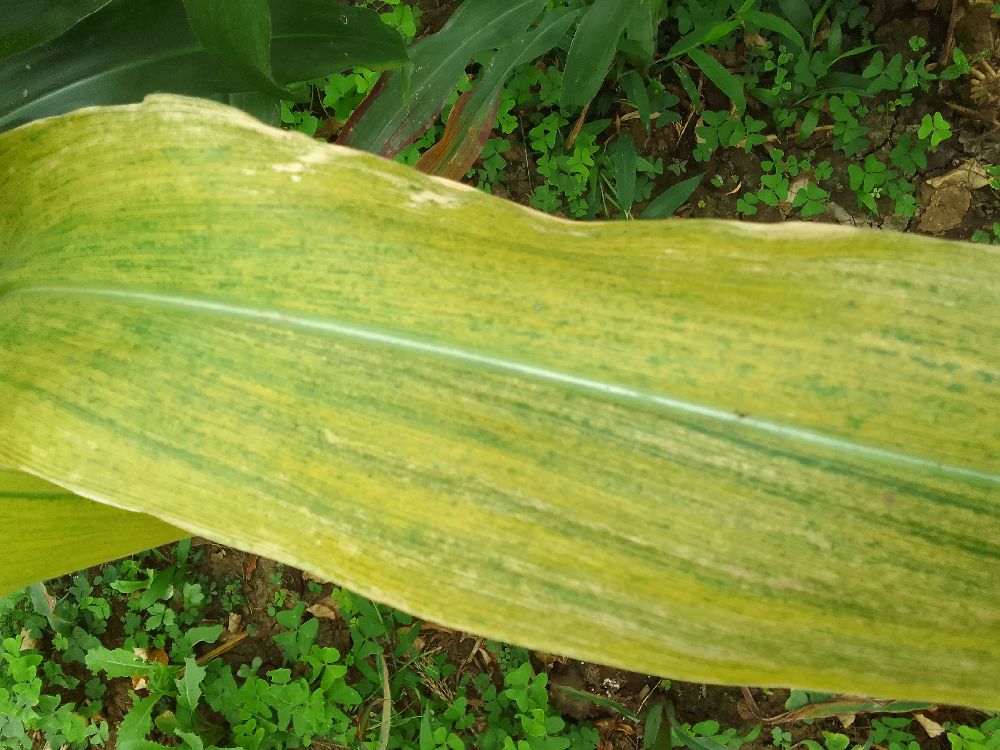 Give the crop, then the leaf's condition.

maize, maize lethal necrosis
